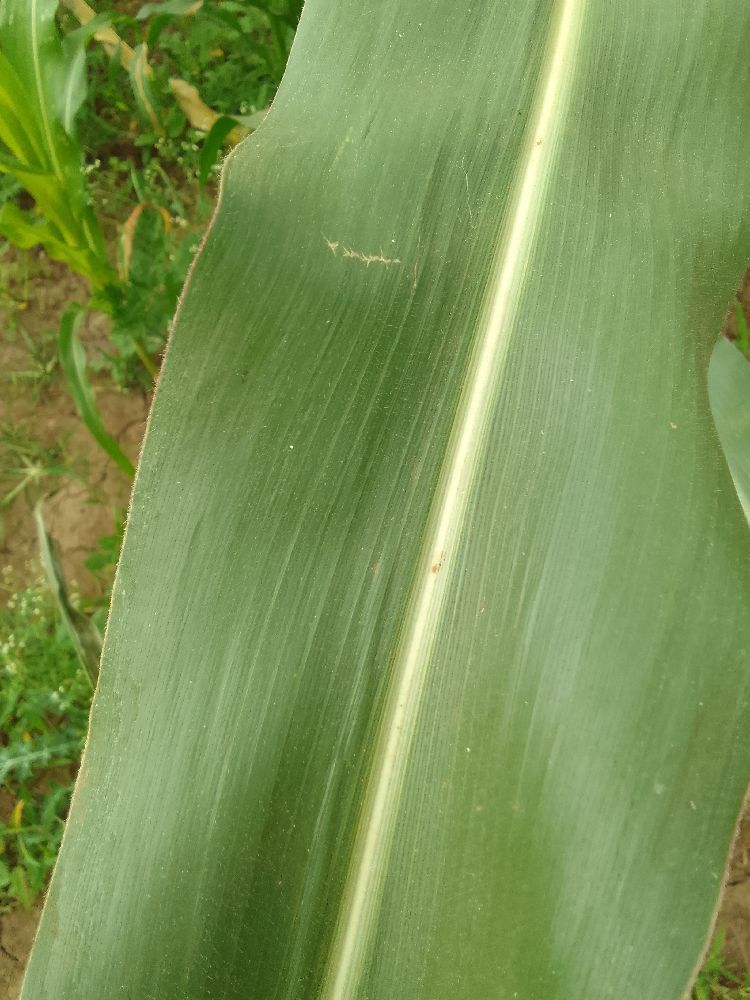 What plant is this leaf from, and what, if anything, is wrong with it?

maize, healthy
